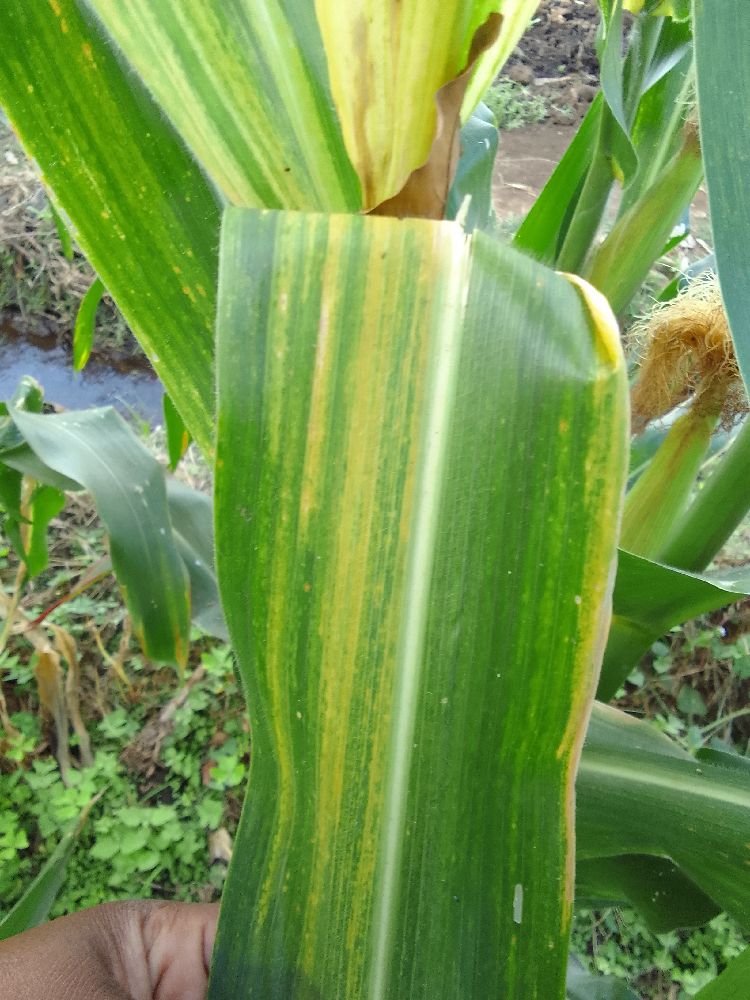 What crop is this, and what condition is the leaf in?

maize, maize lethal necrosis
